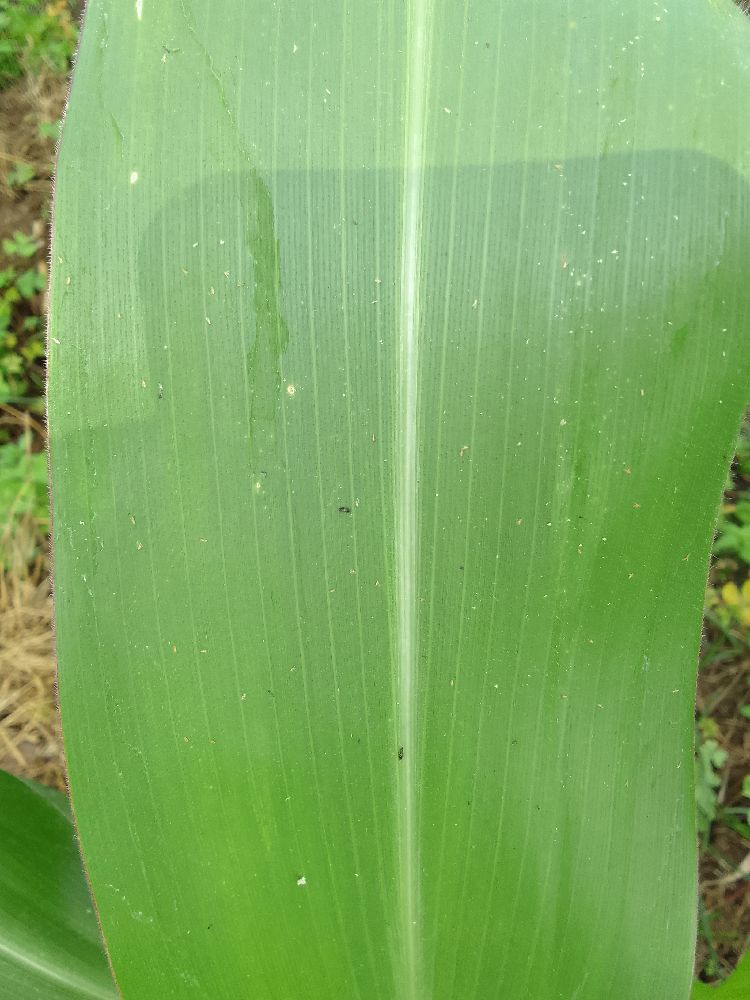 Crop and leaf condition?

maize, healthy
